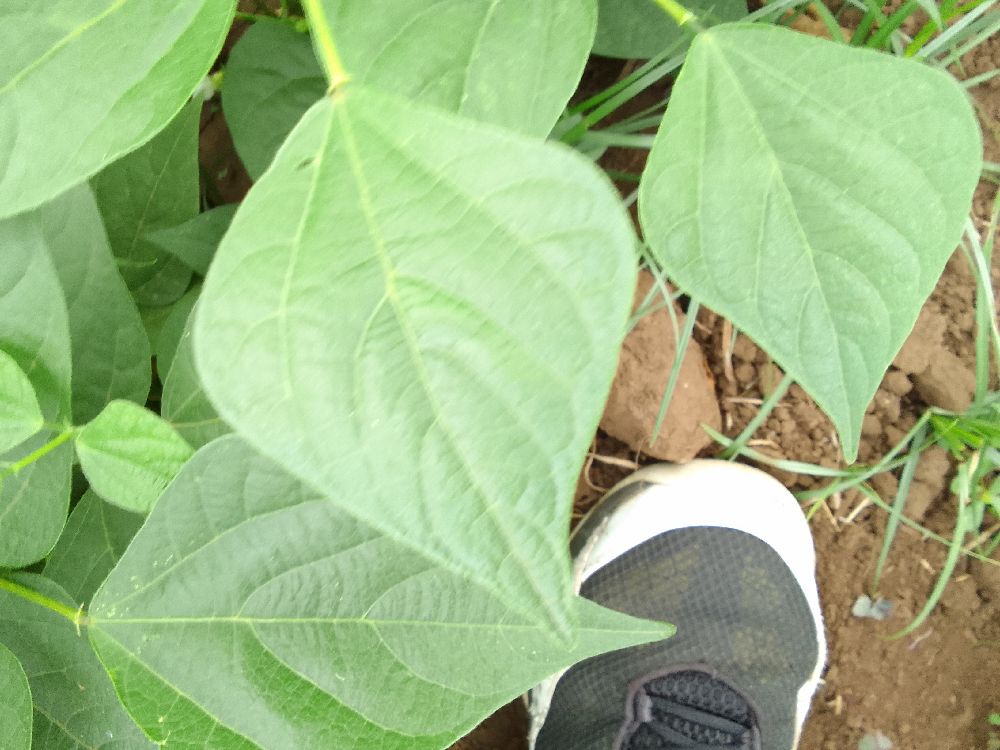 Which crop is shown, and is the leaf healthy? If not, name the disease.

common bean, healthy
